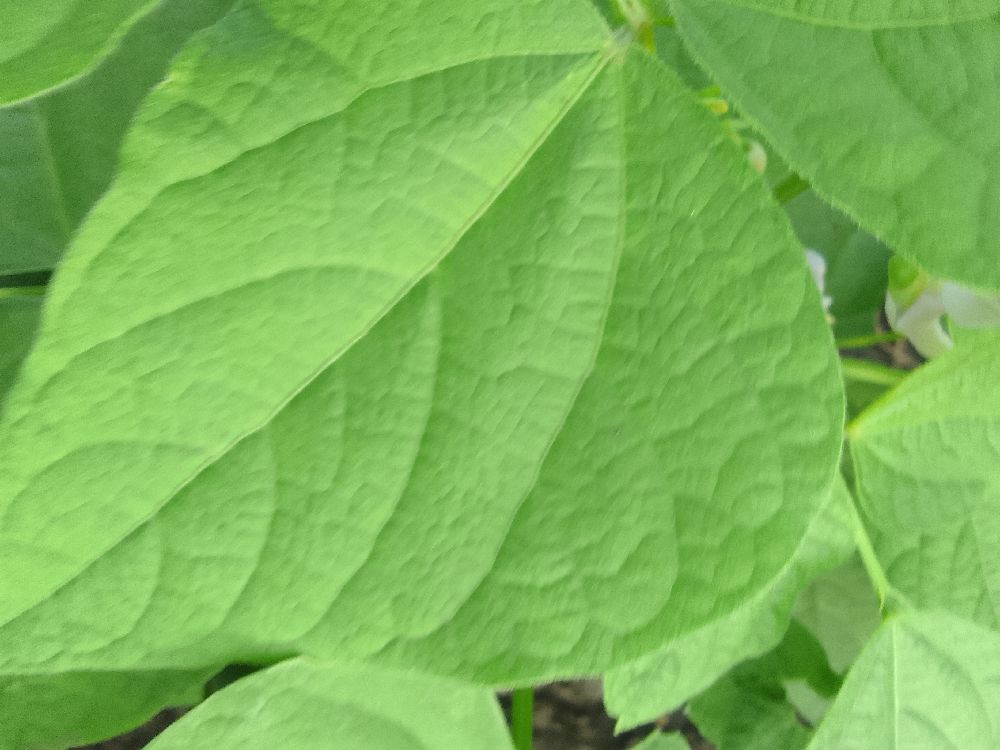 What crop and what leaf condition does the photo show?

common bean, healthy
